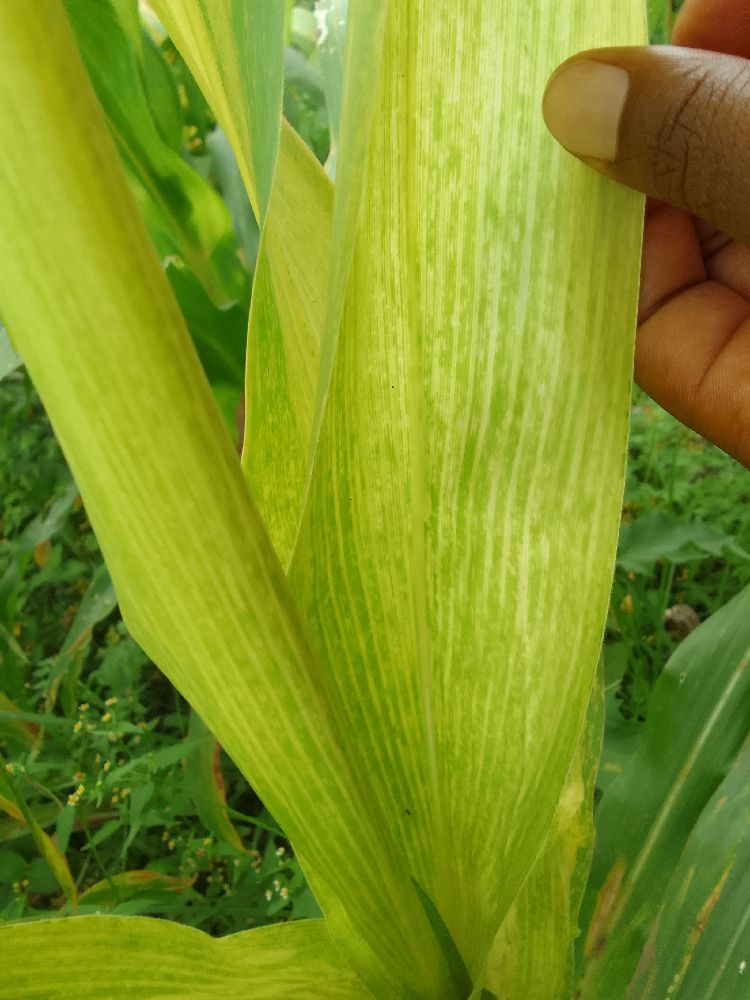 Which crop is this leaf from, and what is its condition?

maize, maize lethal necrosis
